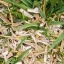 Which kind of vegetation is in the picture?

grass
